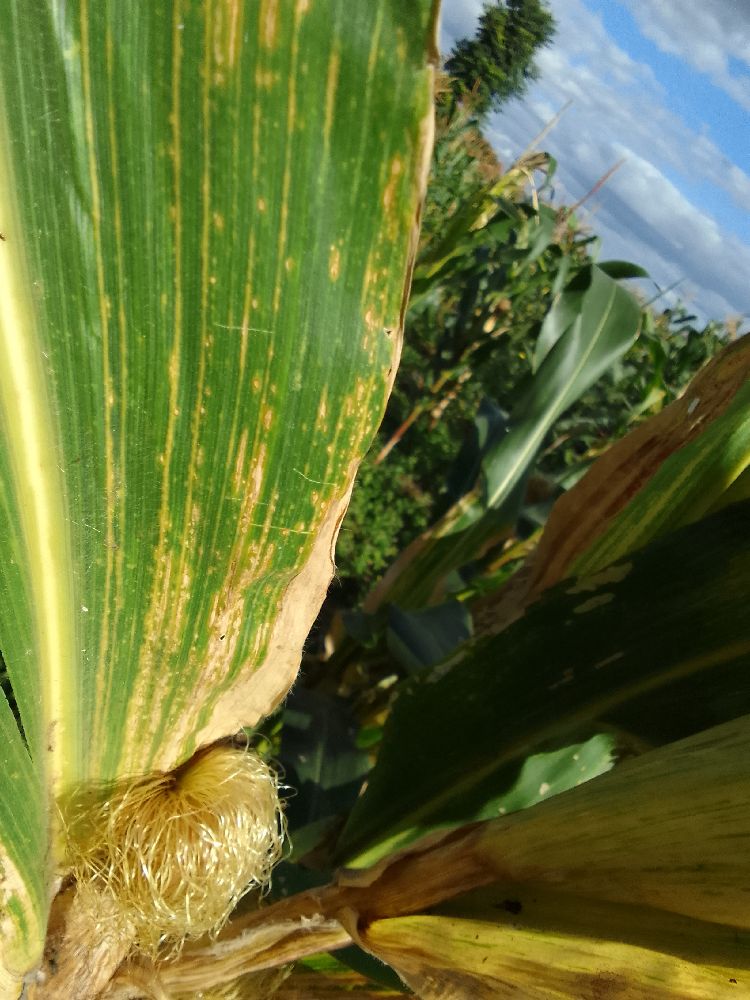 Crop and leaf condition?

maize, maize lethal necrosis
